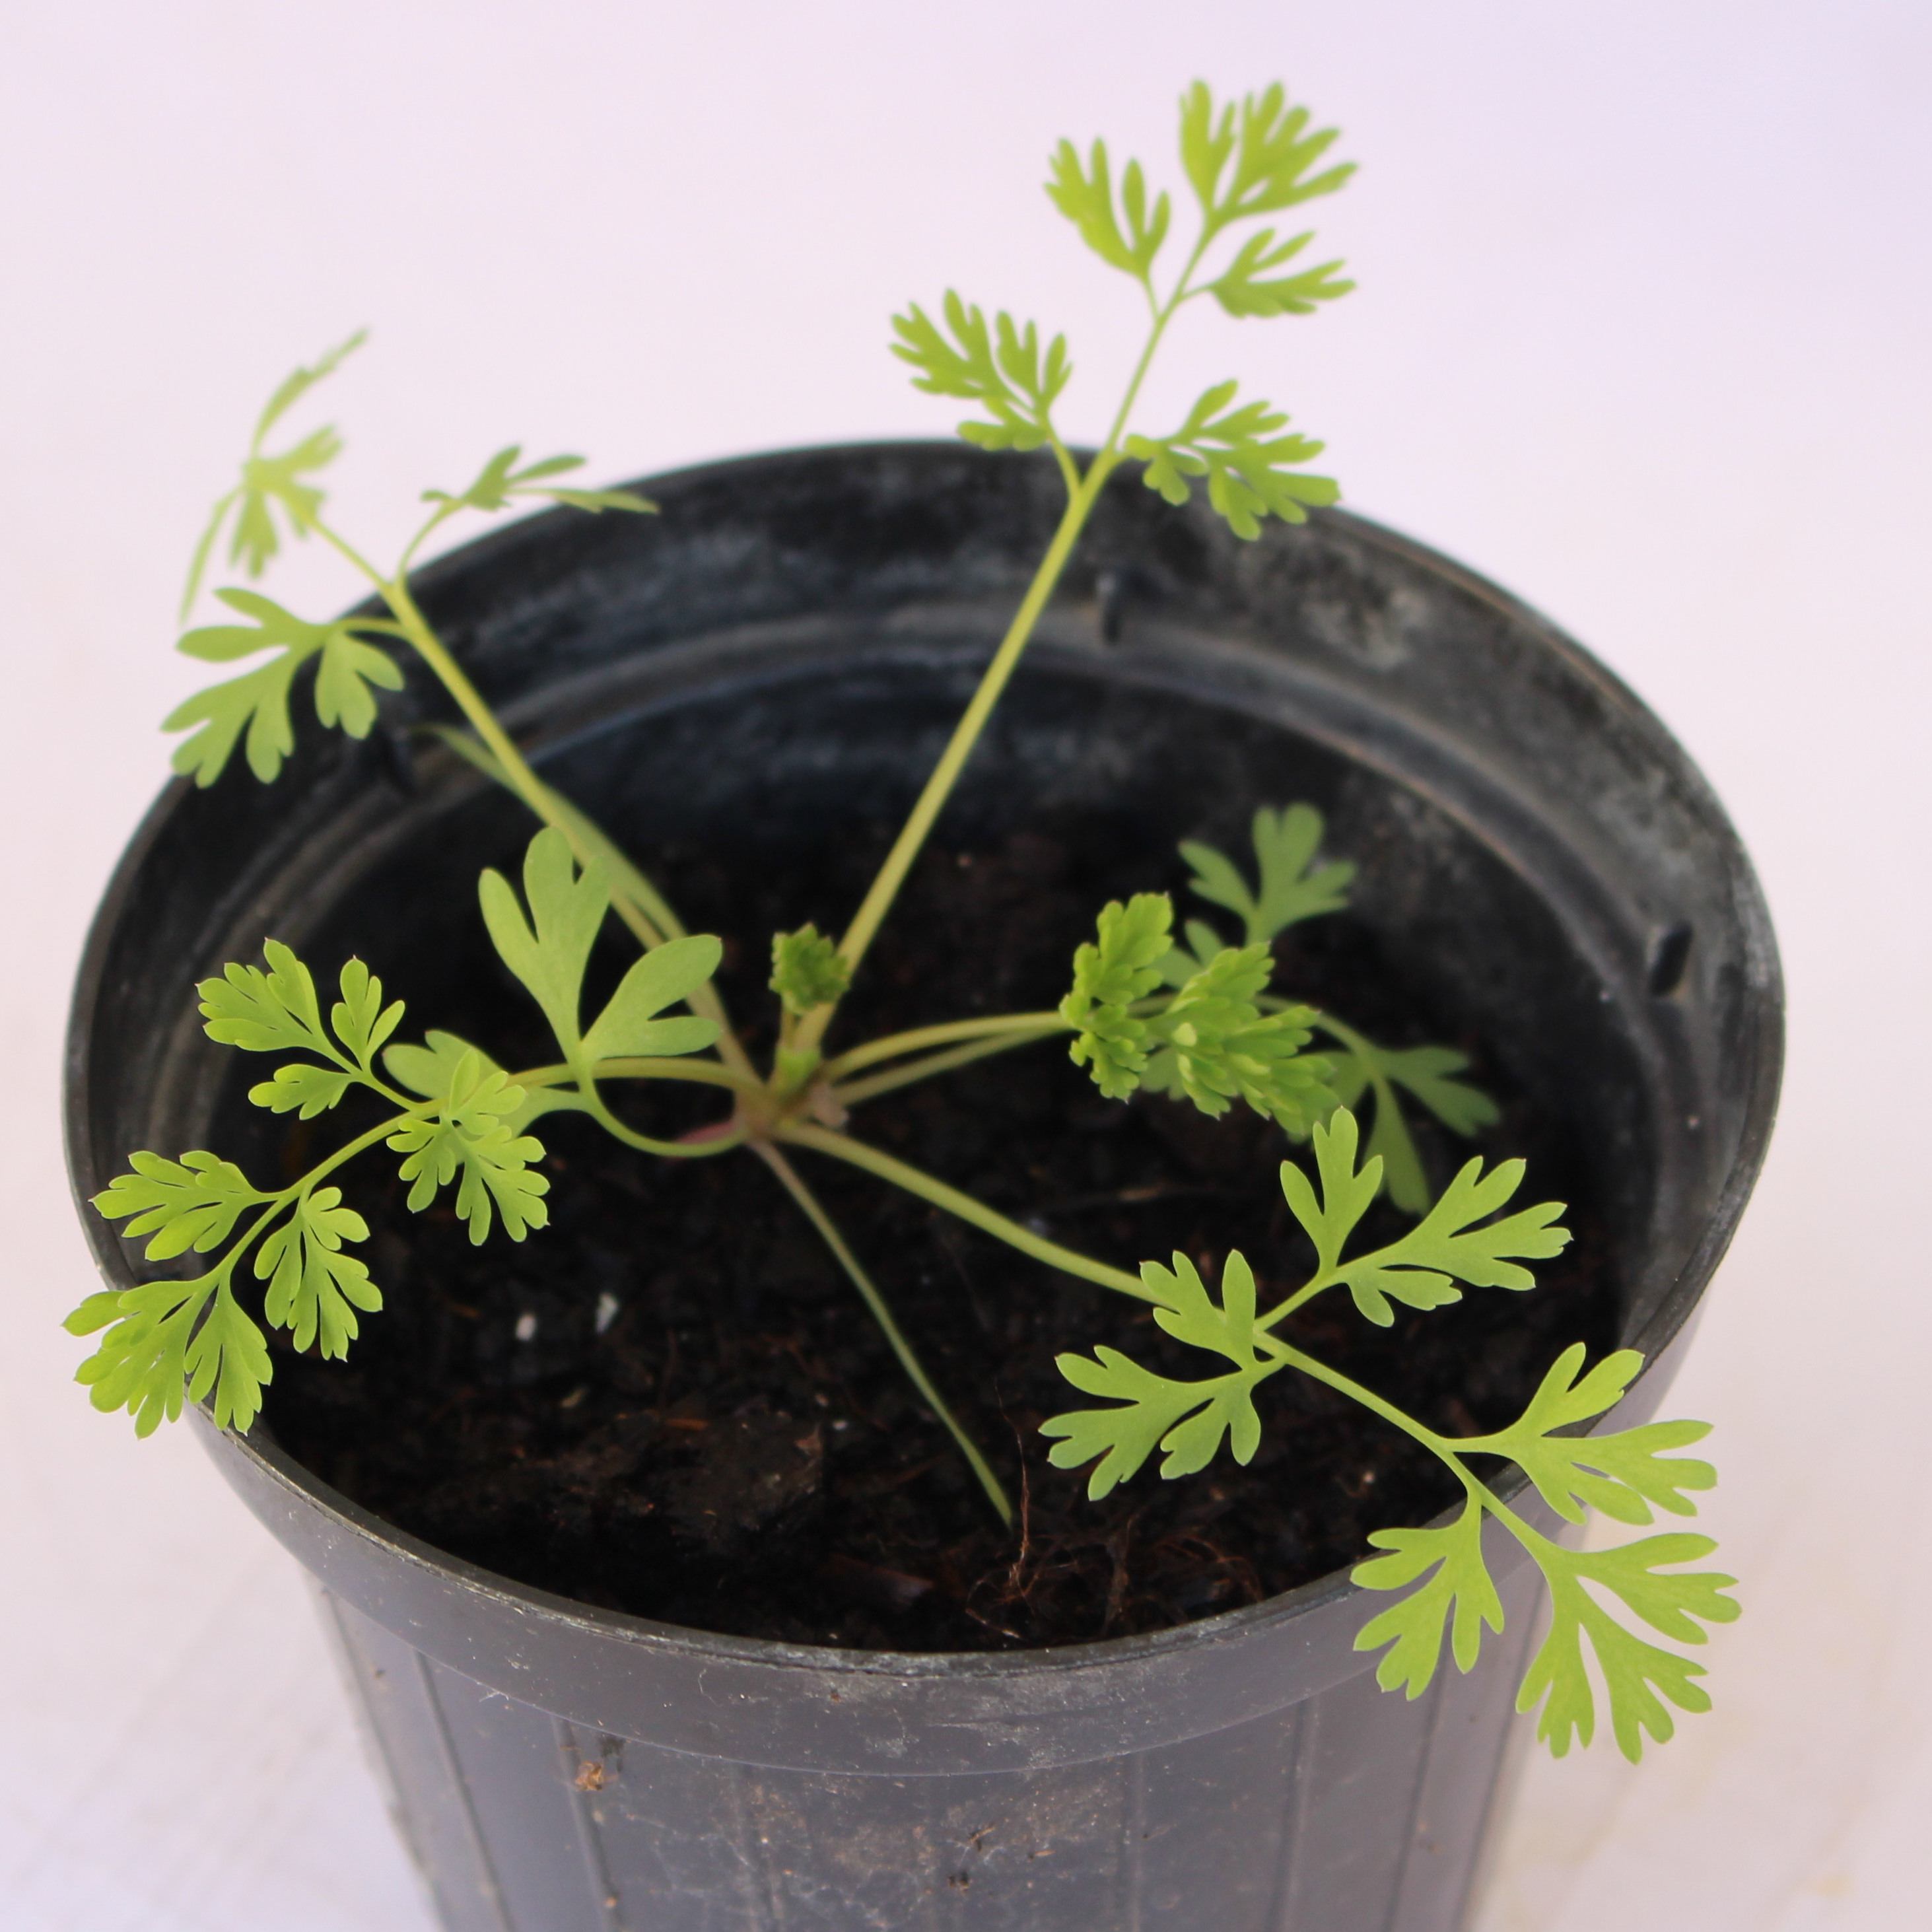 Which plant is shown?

Fumaria officinalis
